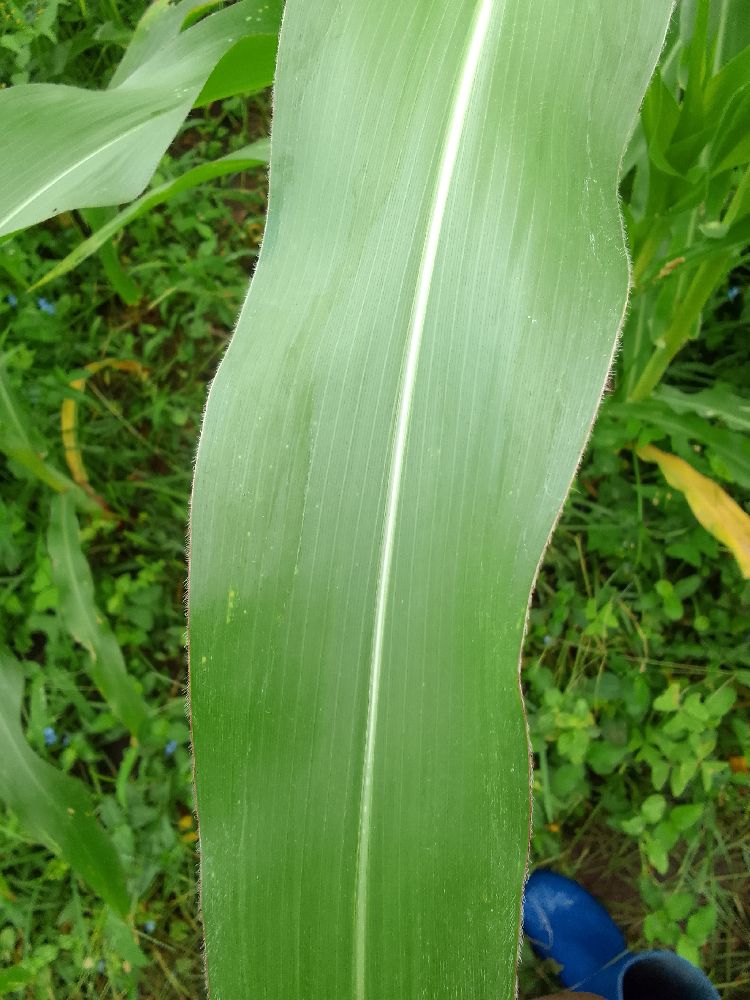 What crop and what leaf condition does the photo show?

maize, healthy
